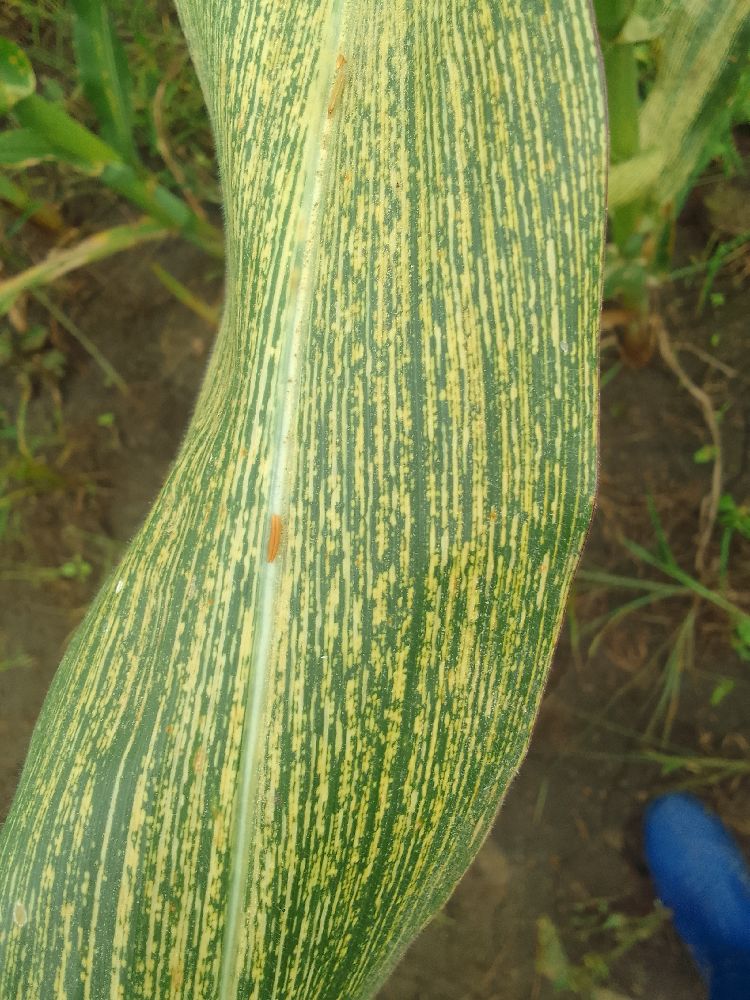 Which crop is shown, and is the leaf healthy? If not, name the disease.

maize, maize streak virus
